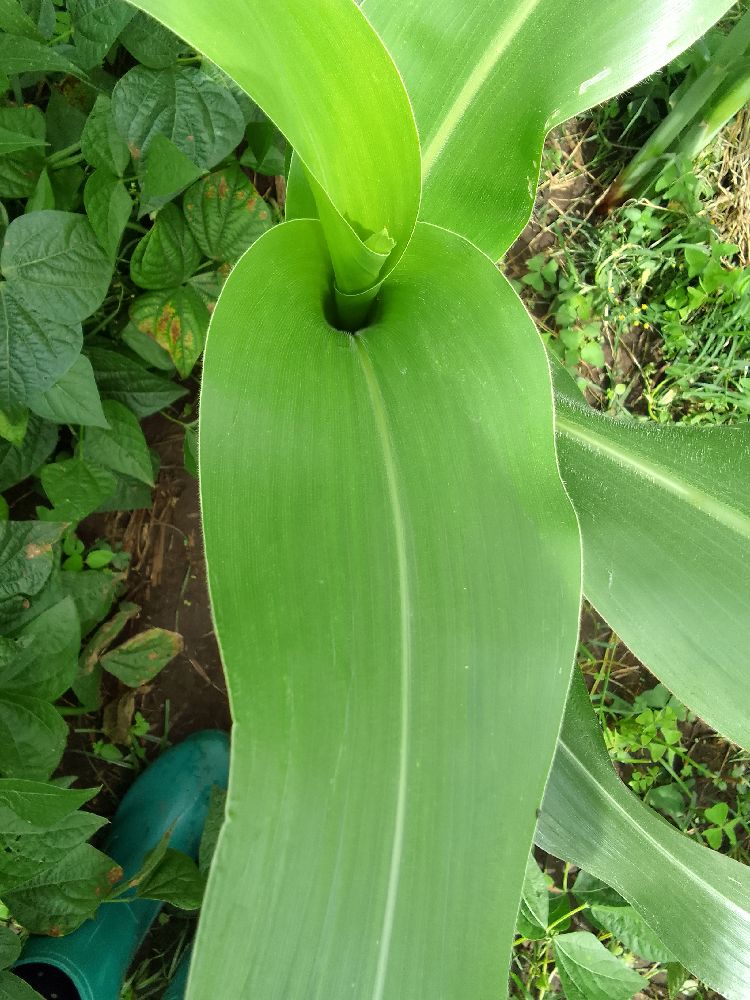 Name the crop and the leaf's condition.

maize, healthy
